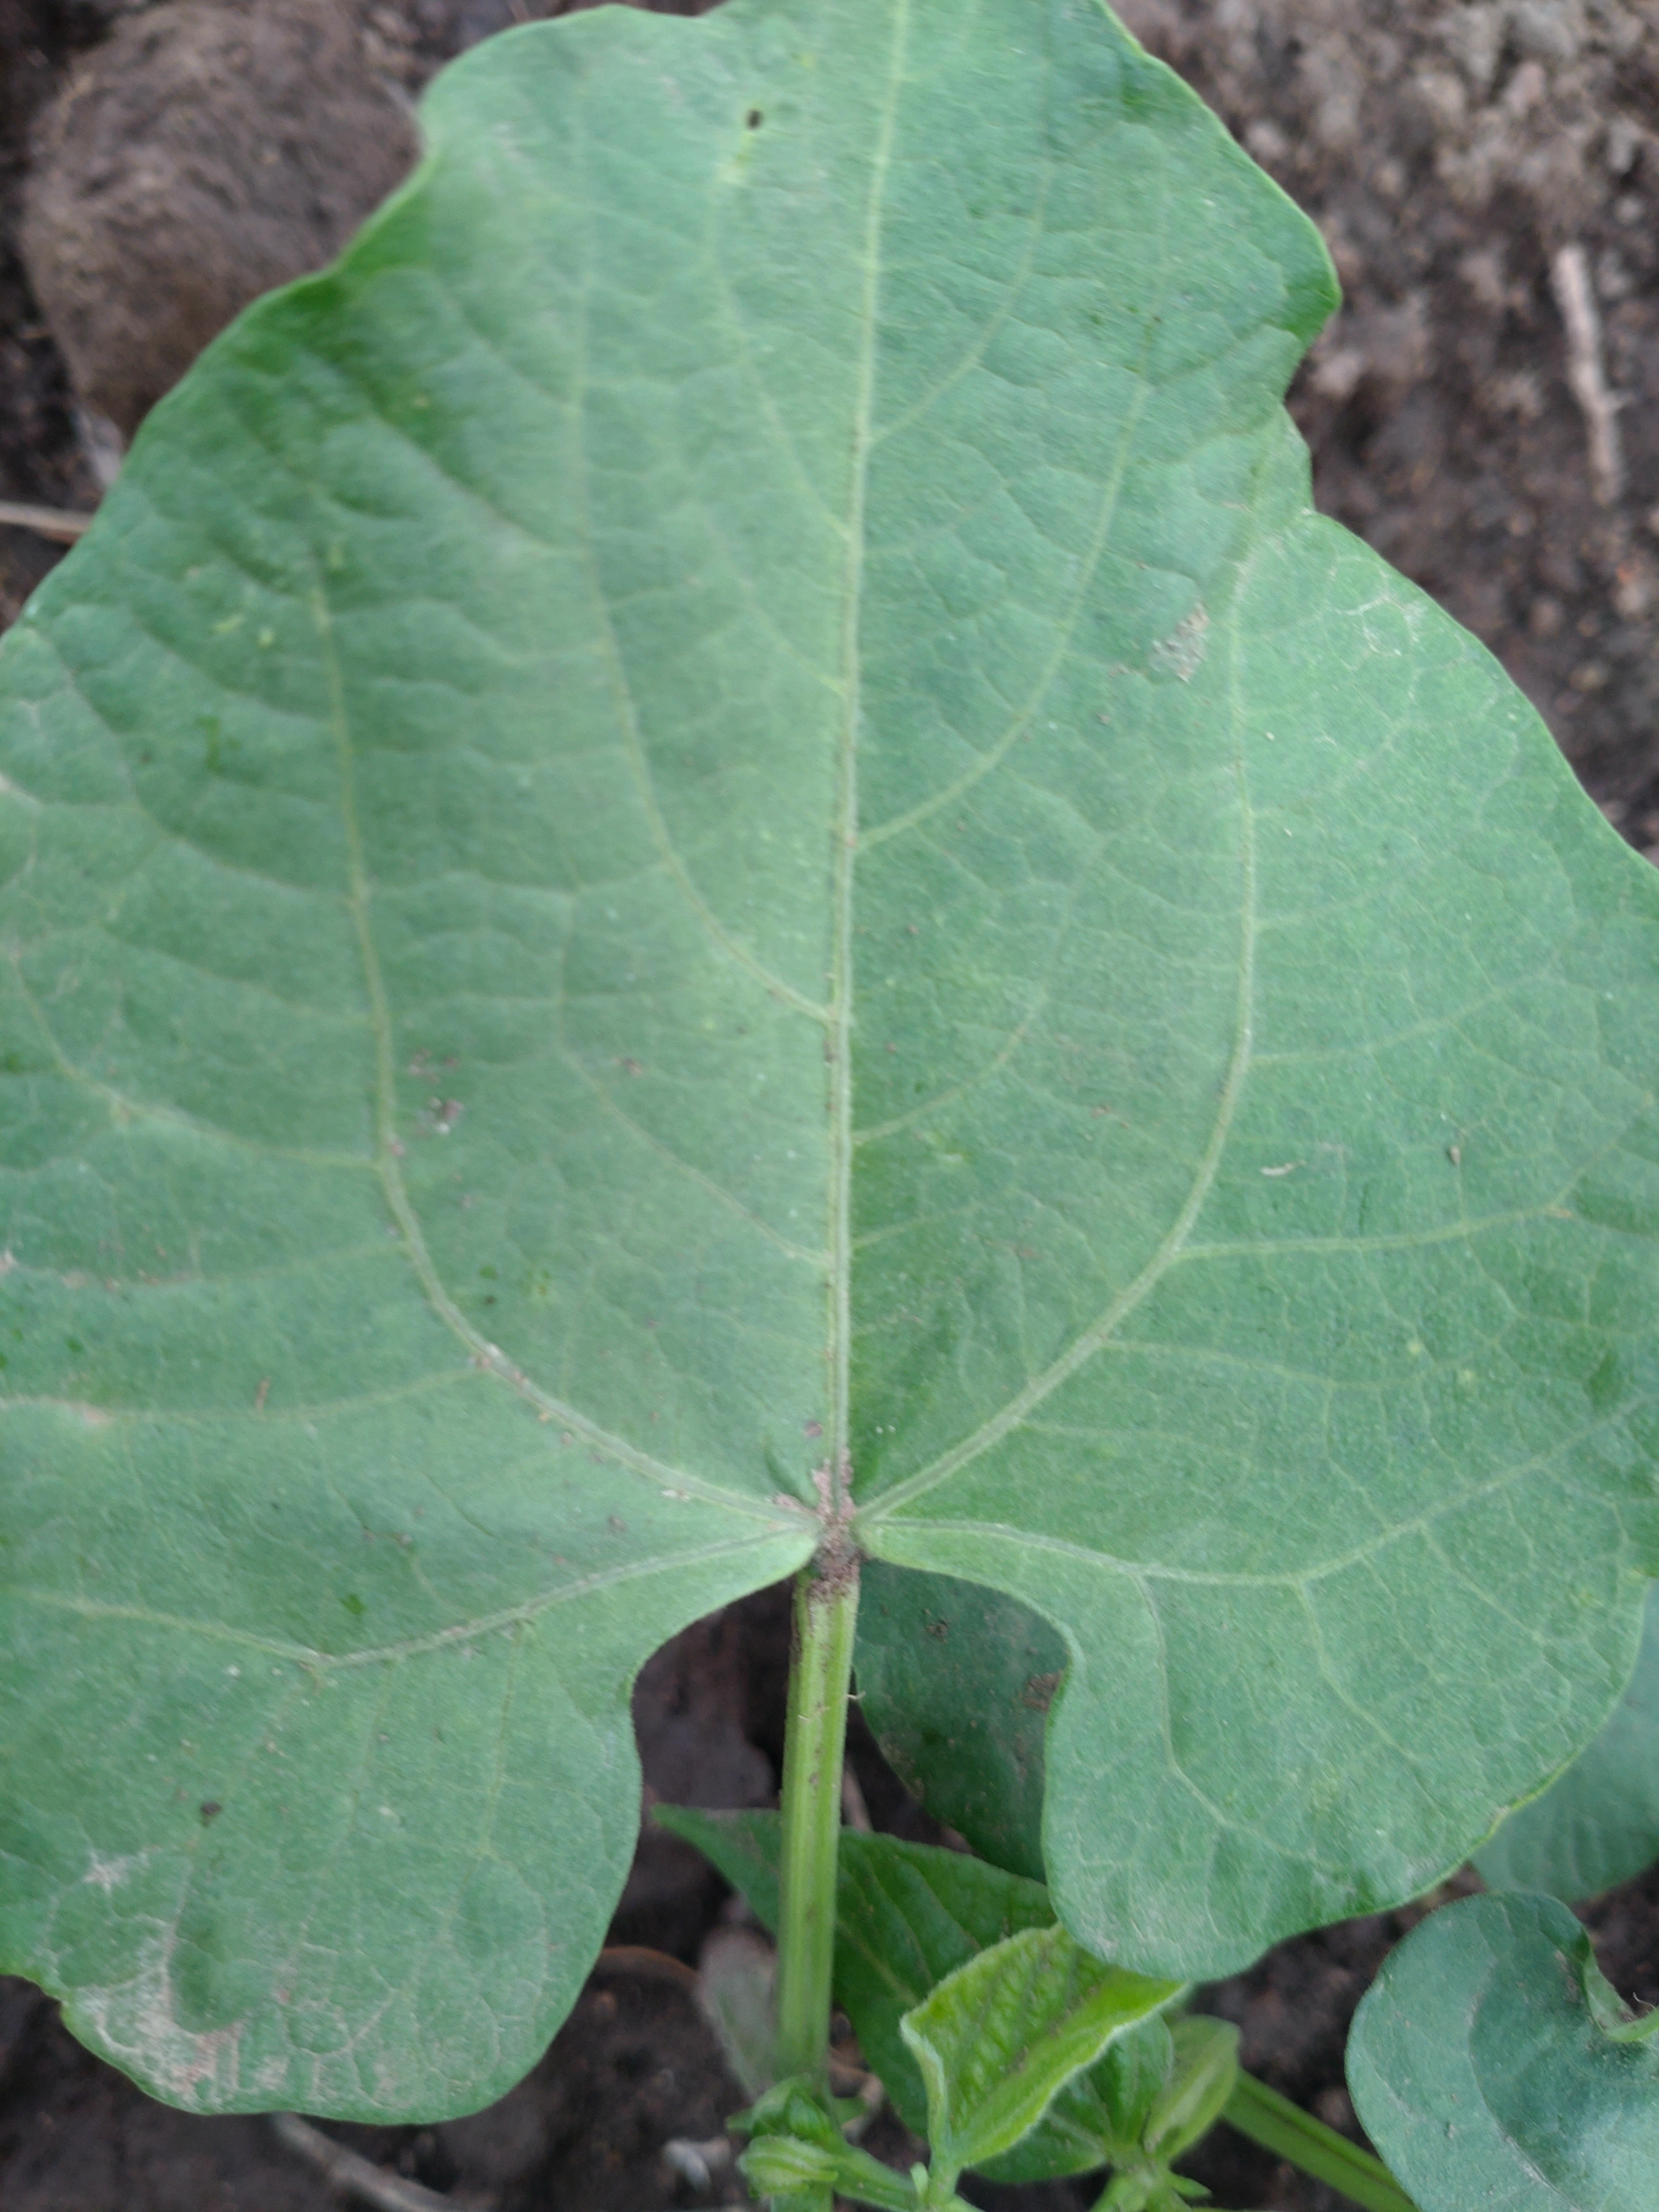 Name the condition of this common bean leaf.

healthy
